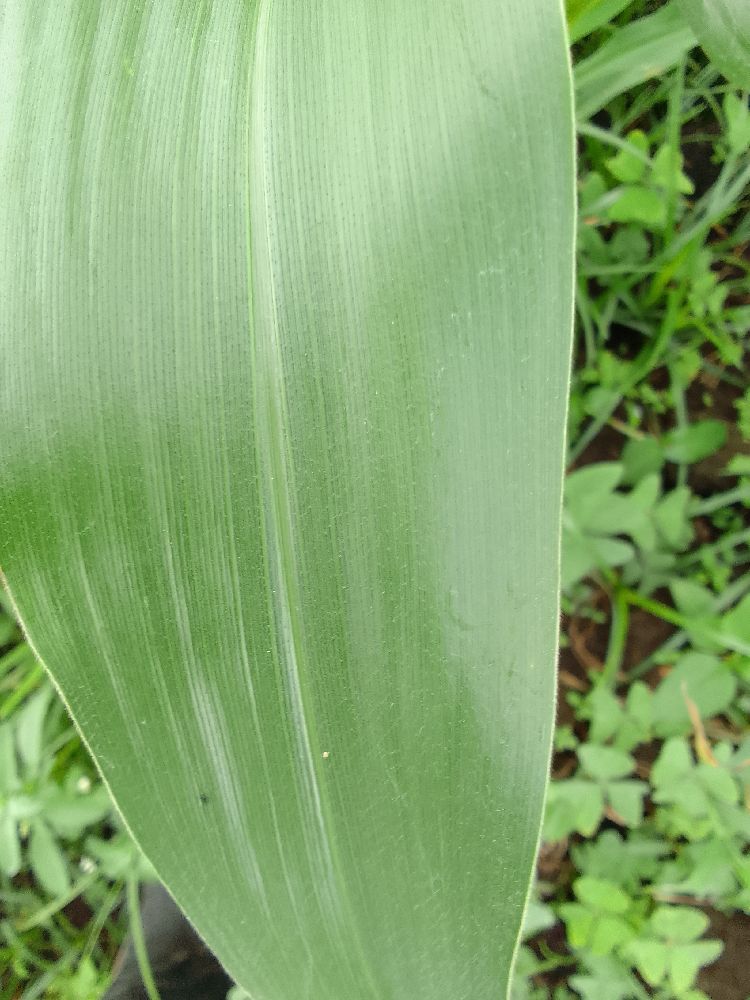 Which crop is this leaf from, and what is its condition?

maize, healthy
